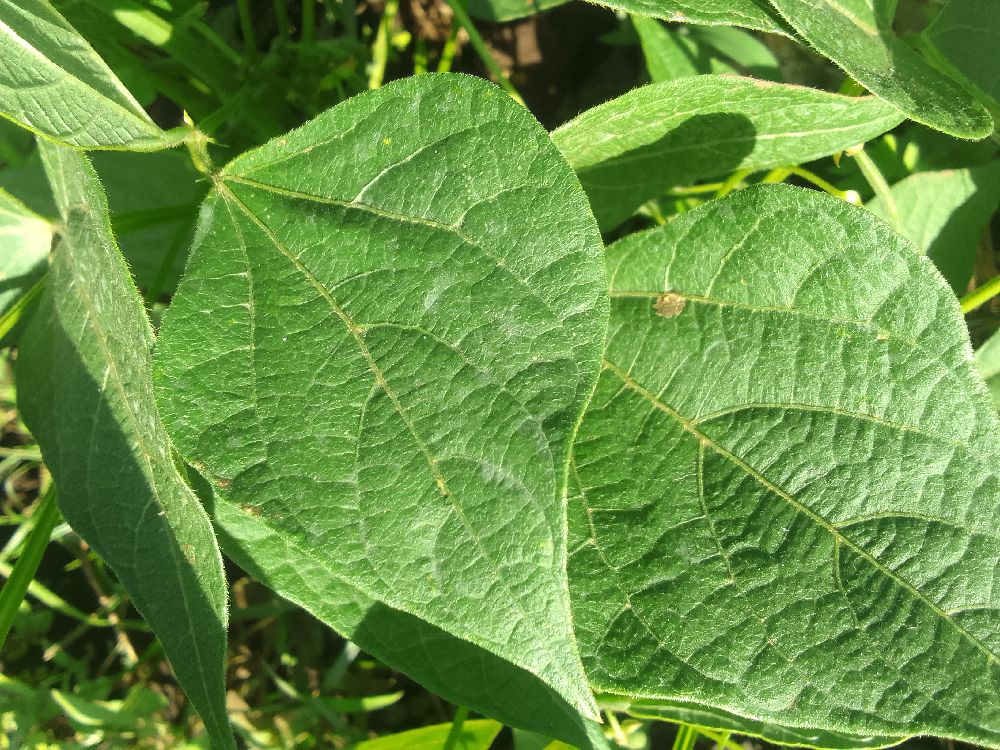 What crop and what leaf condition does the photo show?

common bean, healthy
